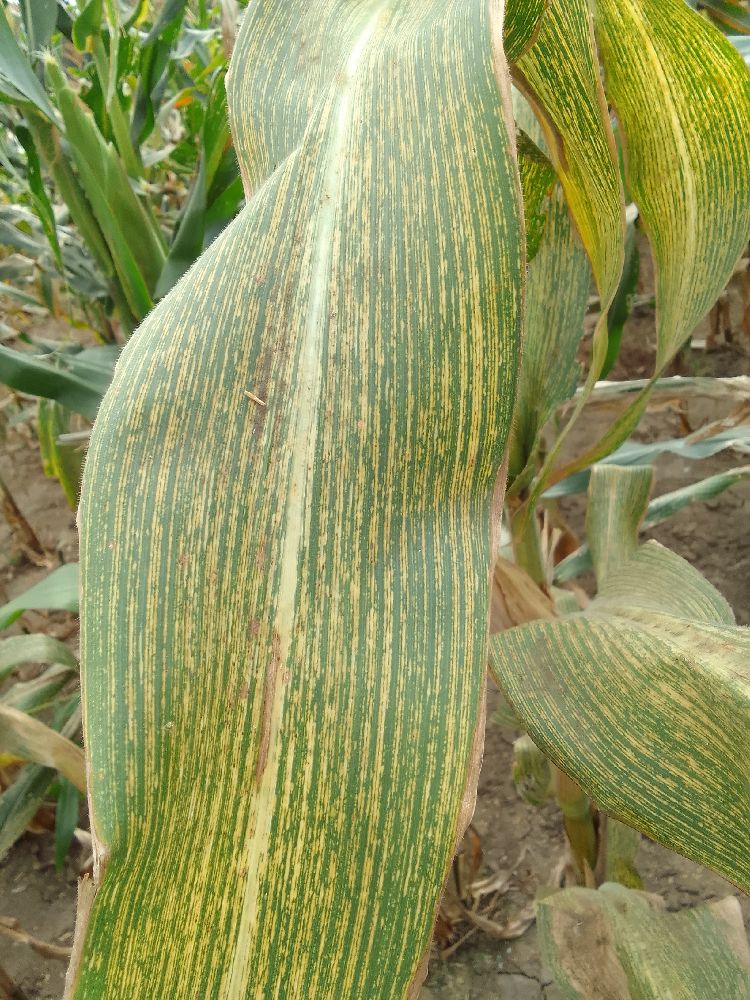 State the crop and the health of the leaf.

maize, maize streak virus
